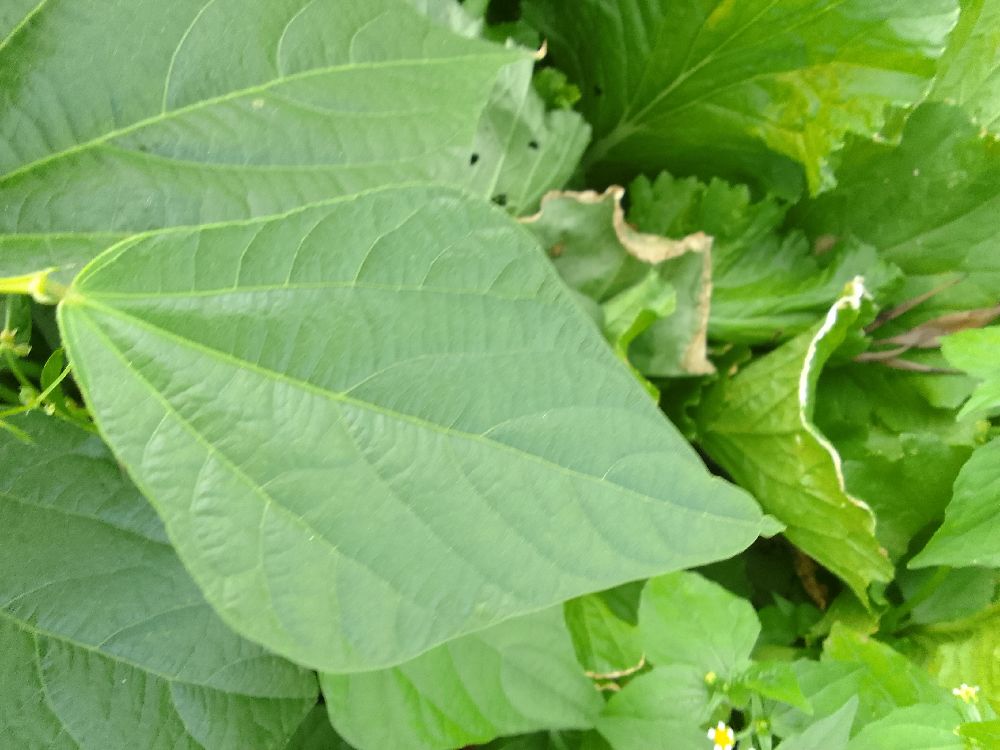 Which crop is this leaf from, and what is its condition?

common bean, healthy
